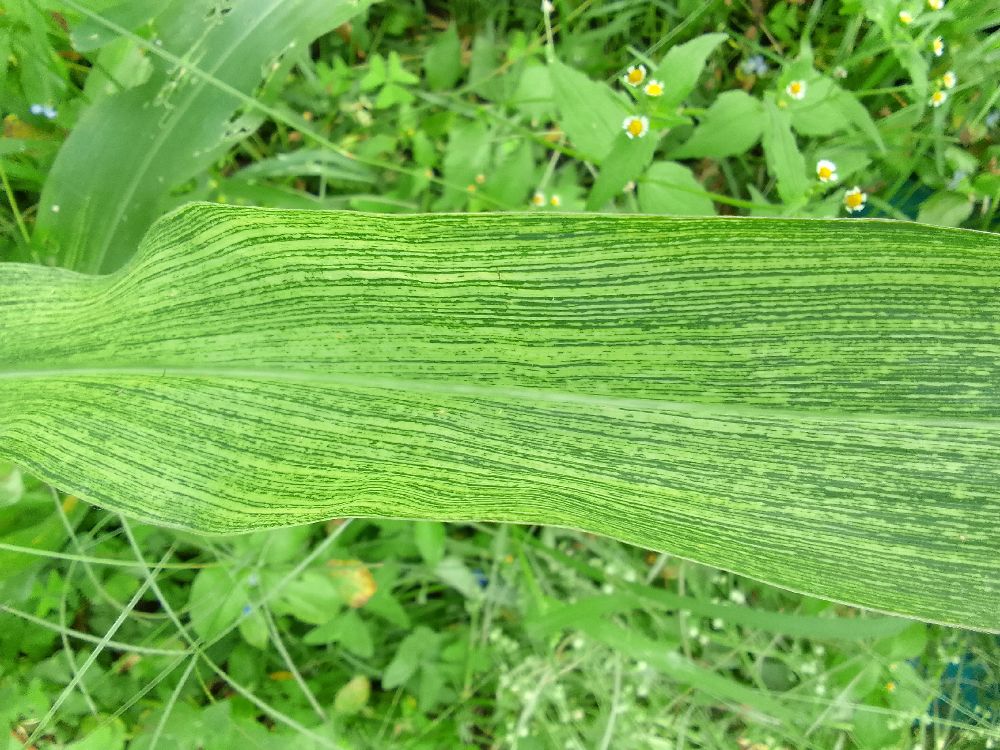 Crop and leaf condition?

maize, maize streak virus
